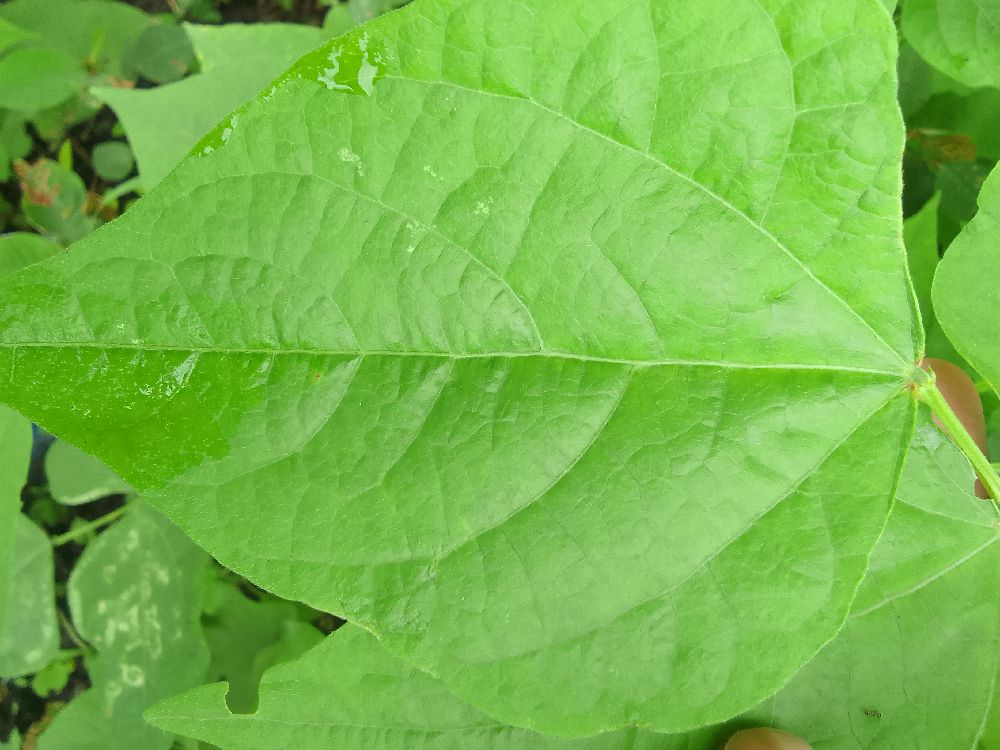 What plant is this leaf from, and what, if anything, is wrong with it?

common bean, healthy
